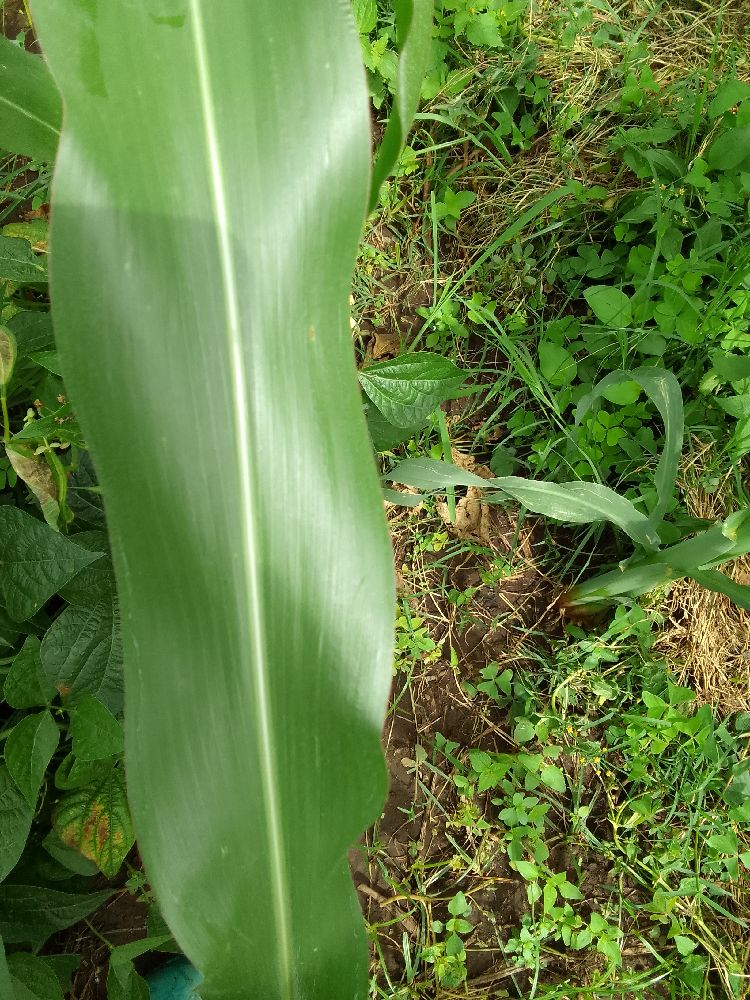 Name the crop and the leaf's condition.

maize, healthy
